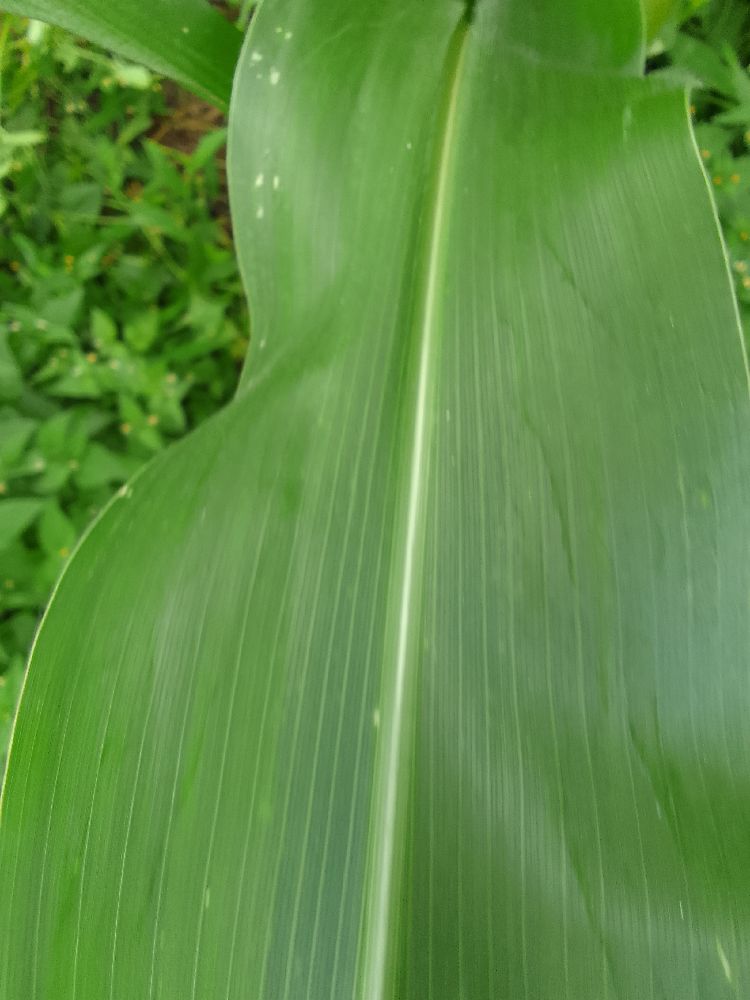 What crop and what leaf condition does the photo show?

maize, healthy
